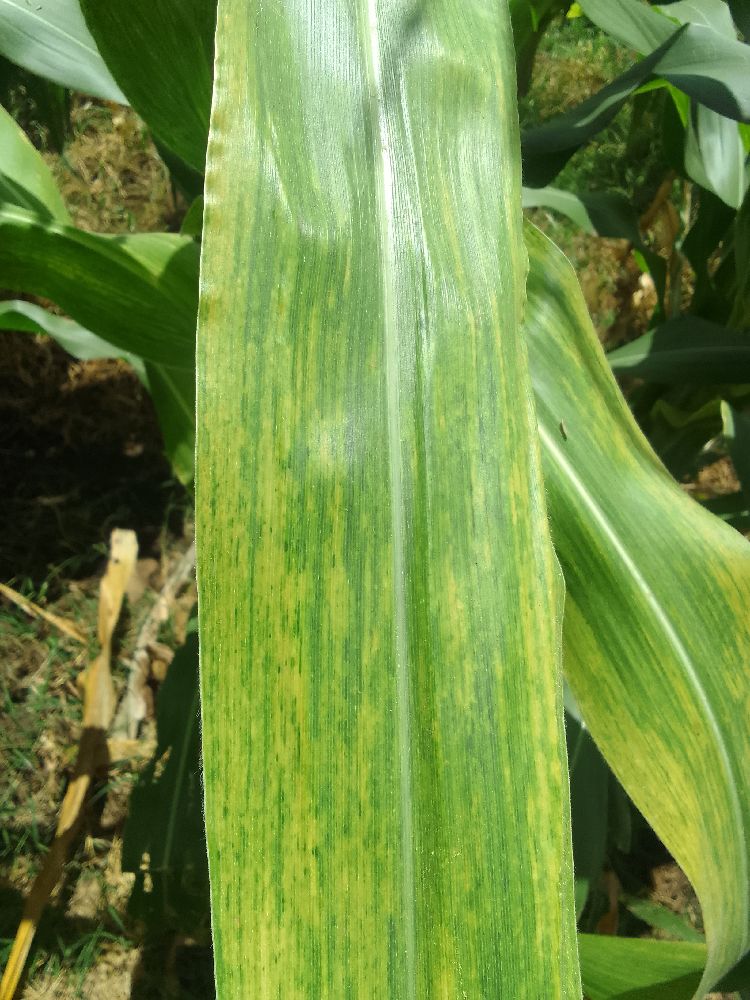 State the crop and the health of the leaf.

maize, maize lethal necrosis
